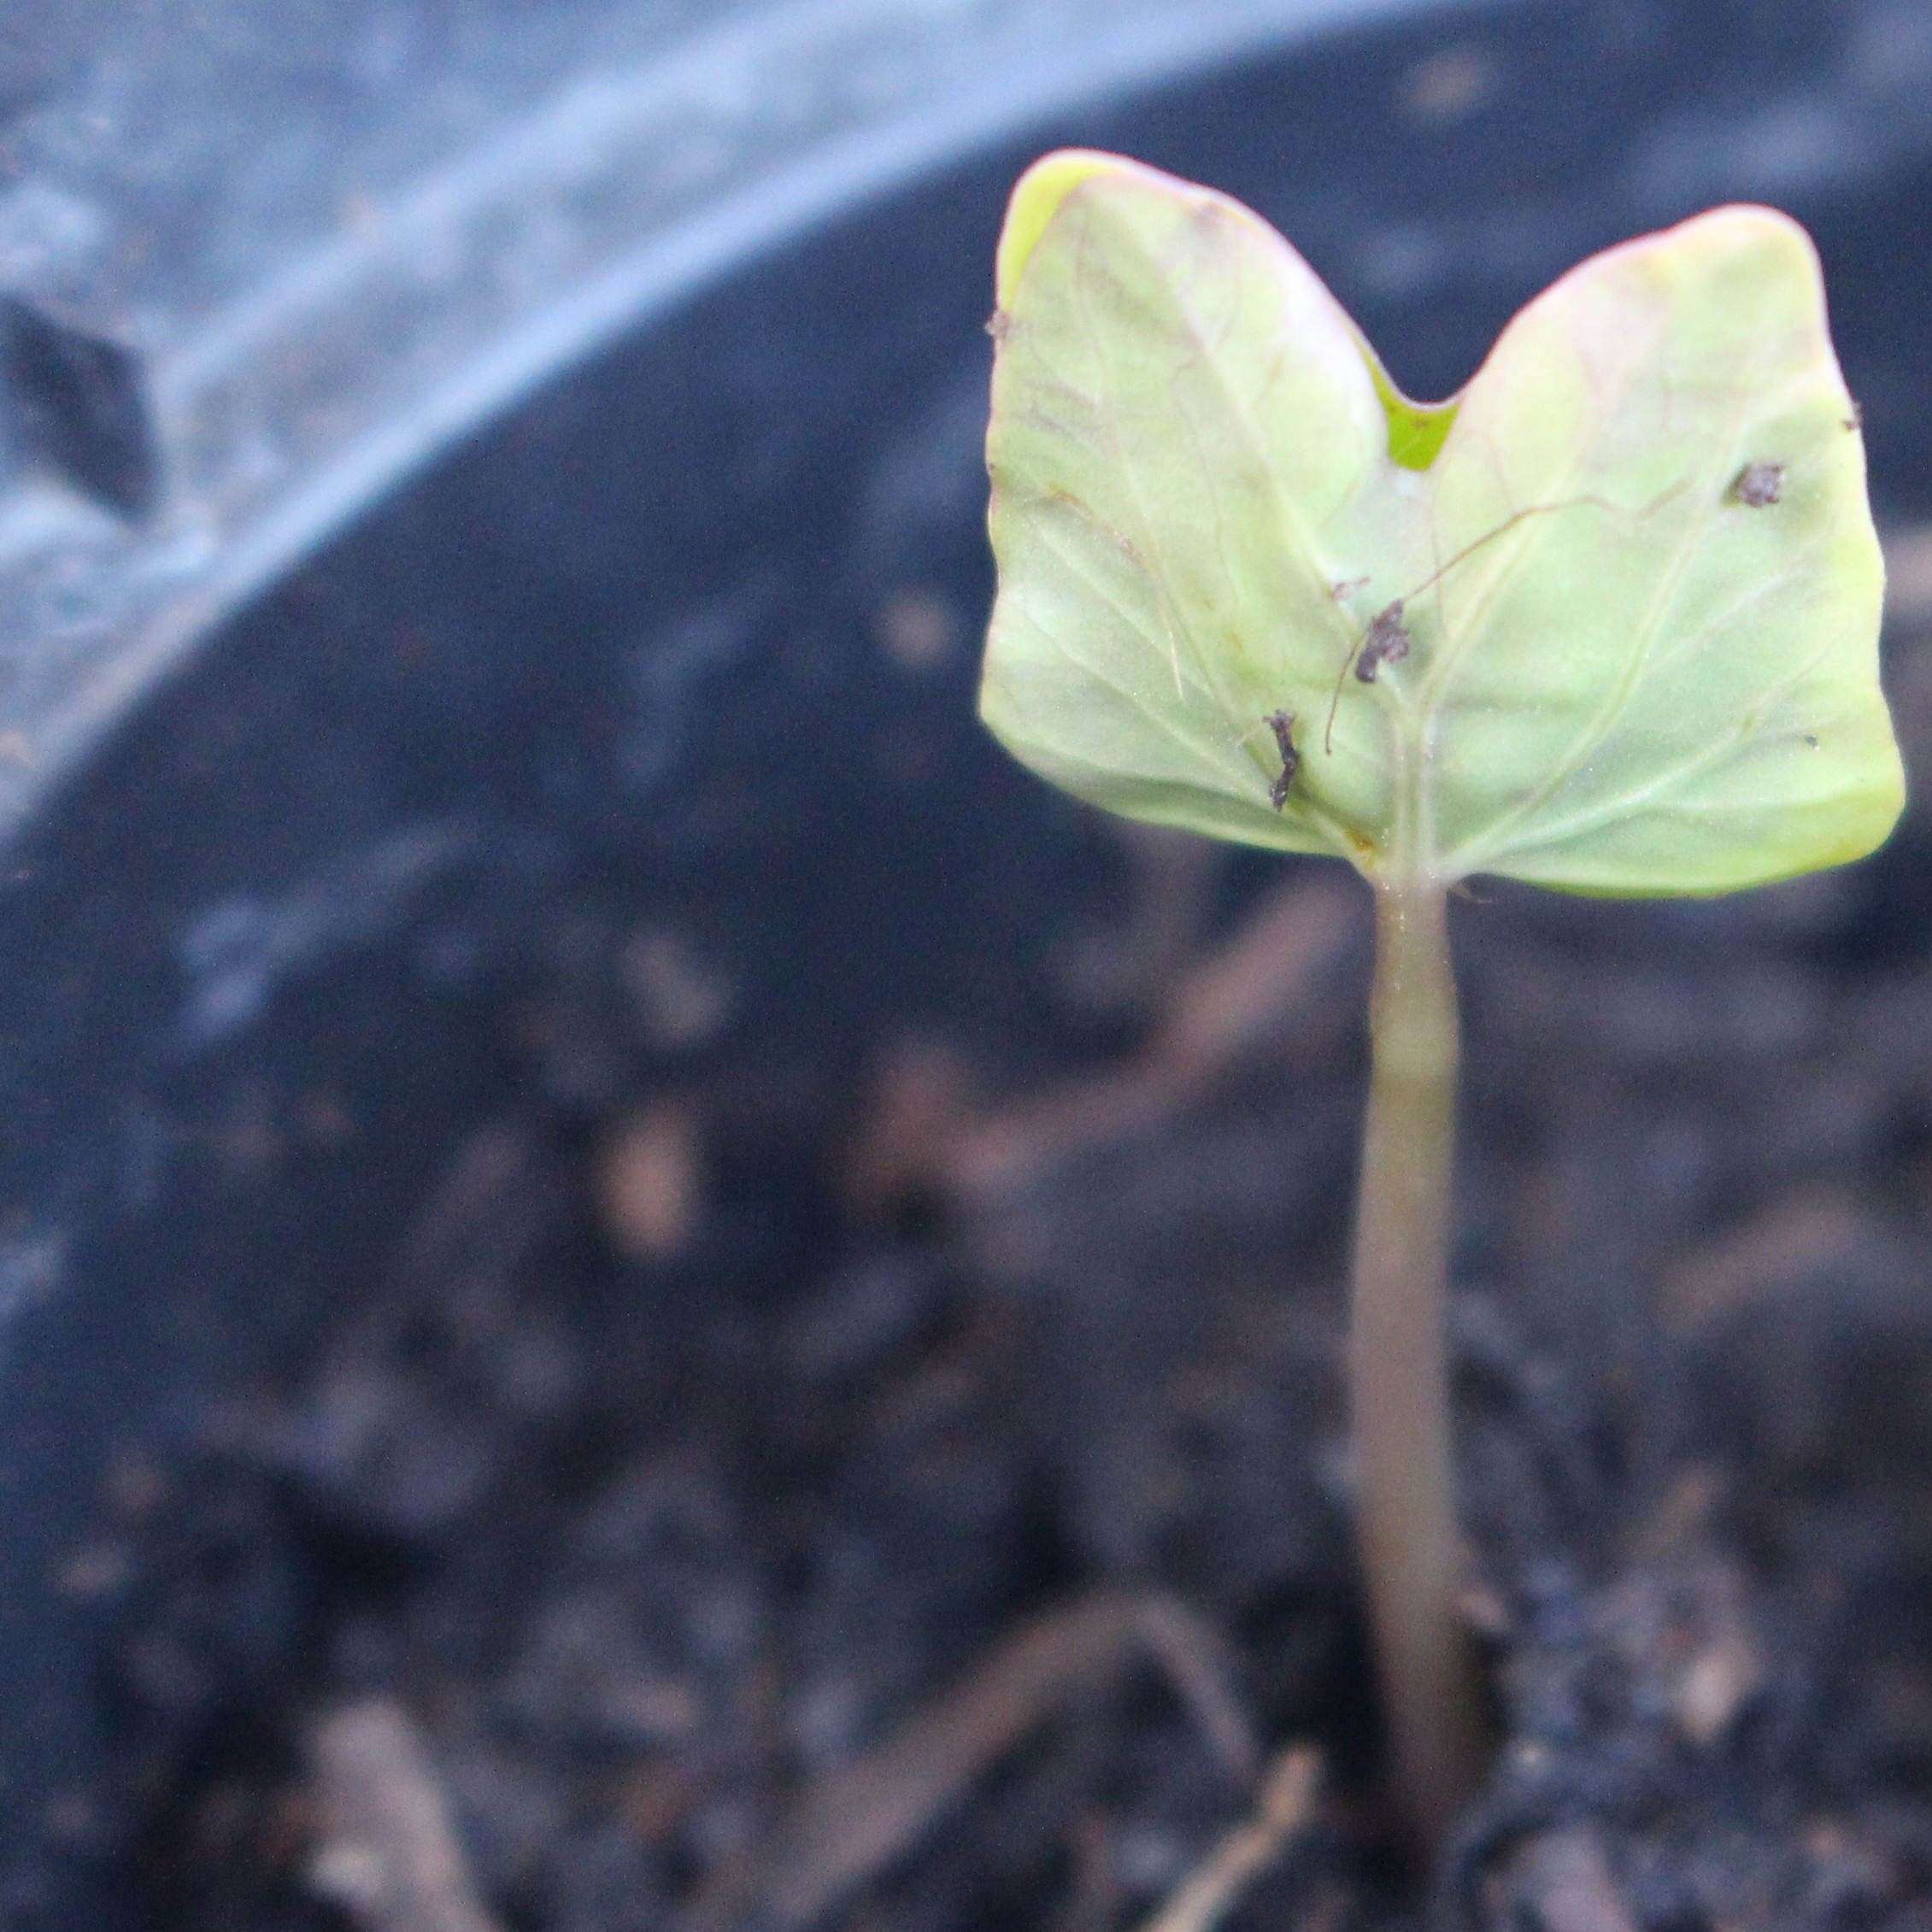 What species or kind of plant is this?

Convolvulus arvensis
